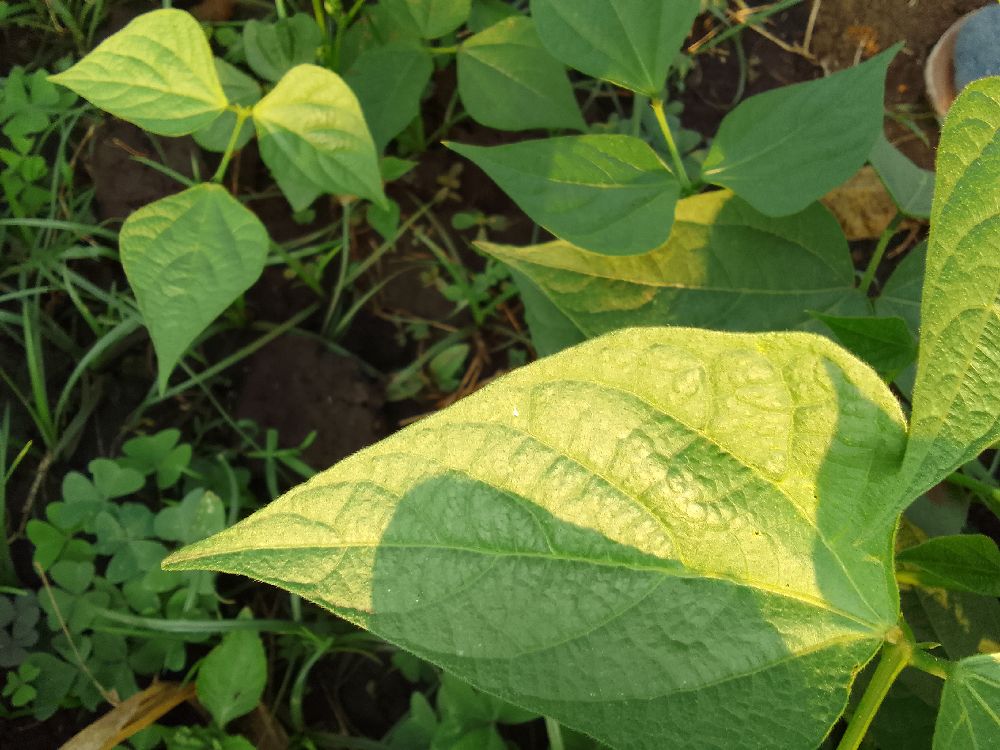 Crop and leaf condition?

common bean, healthy
